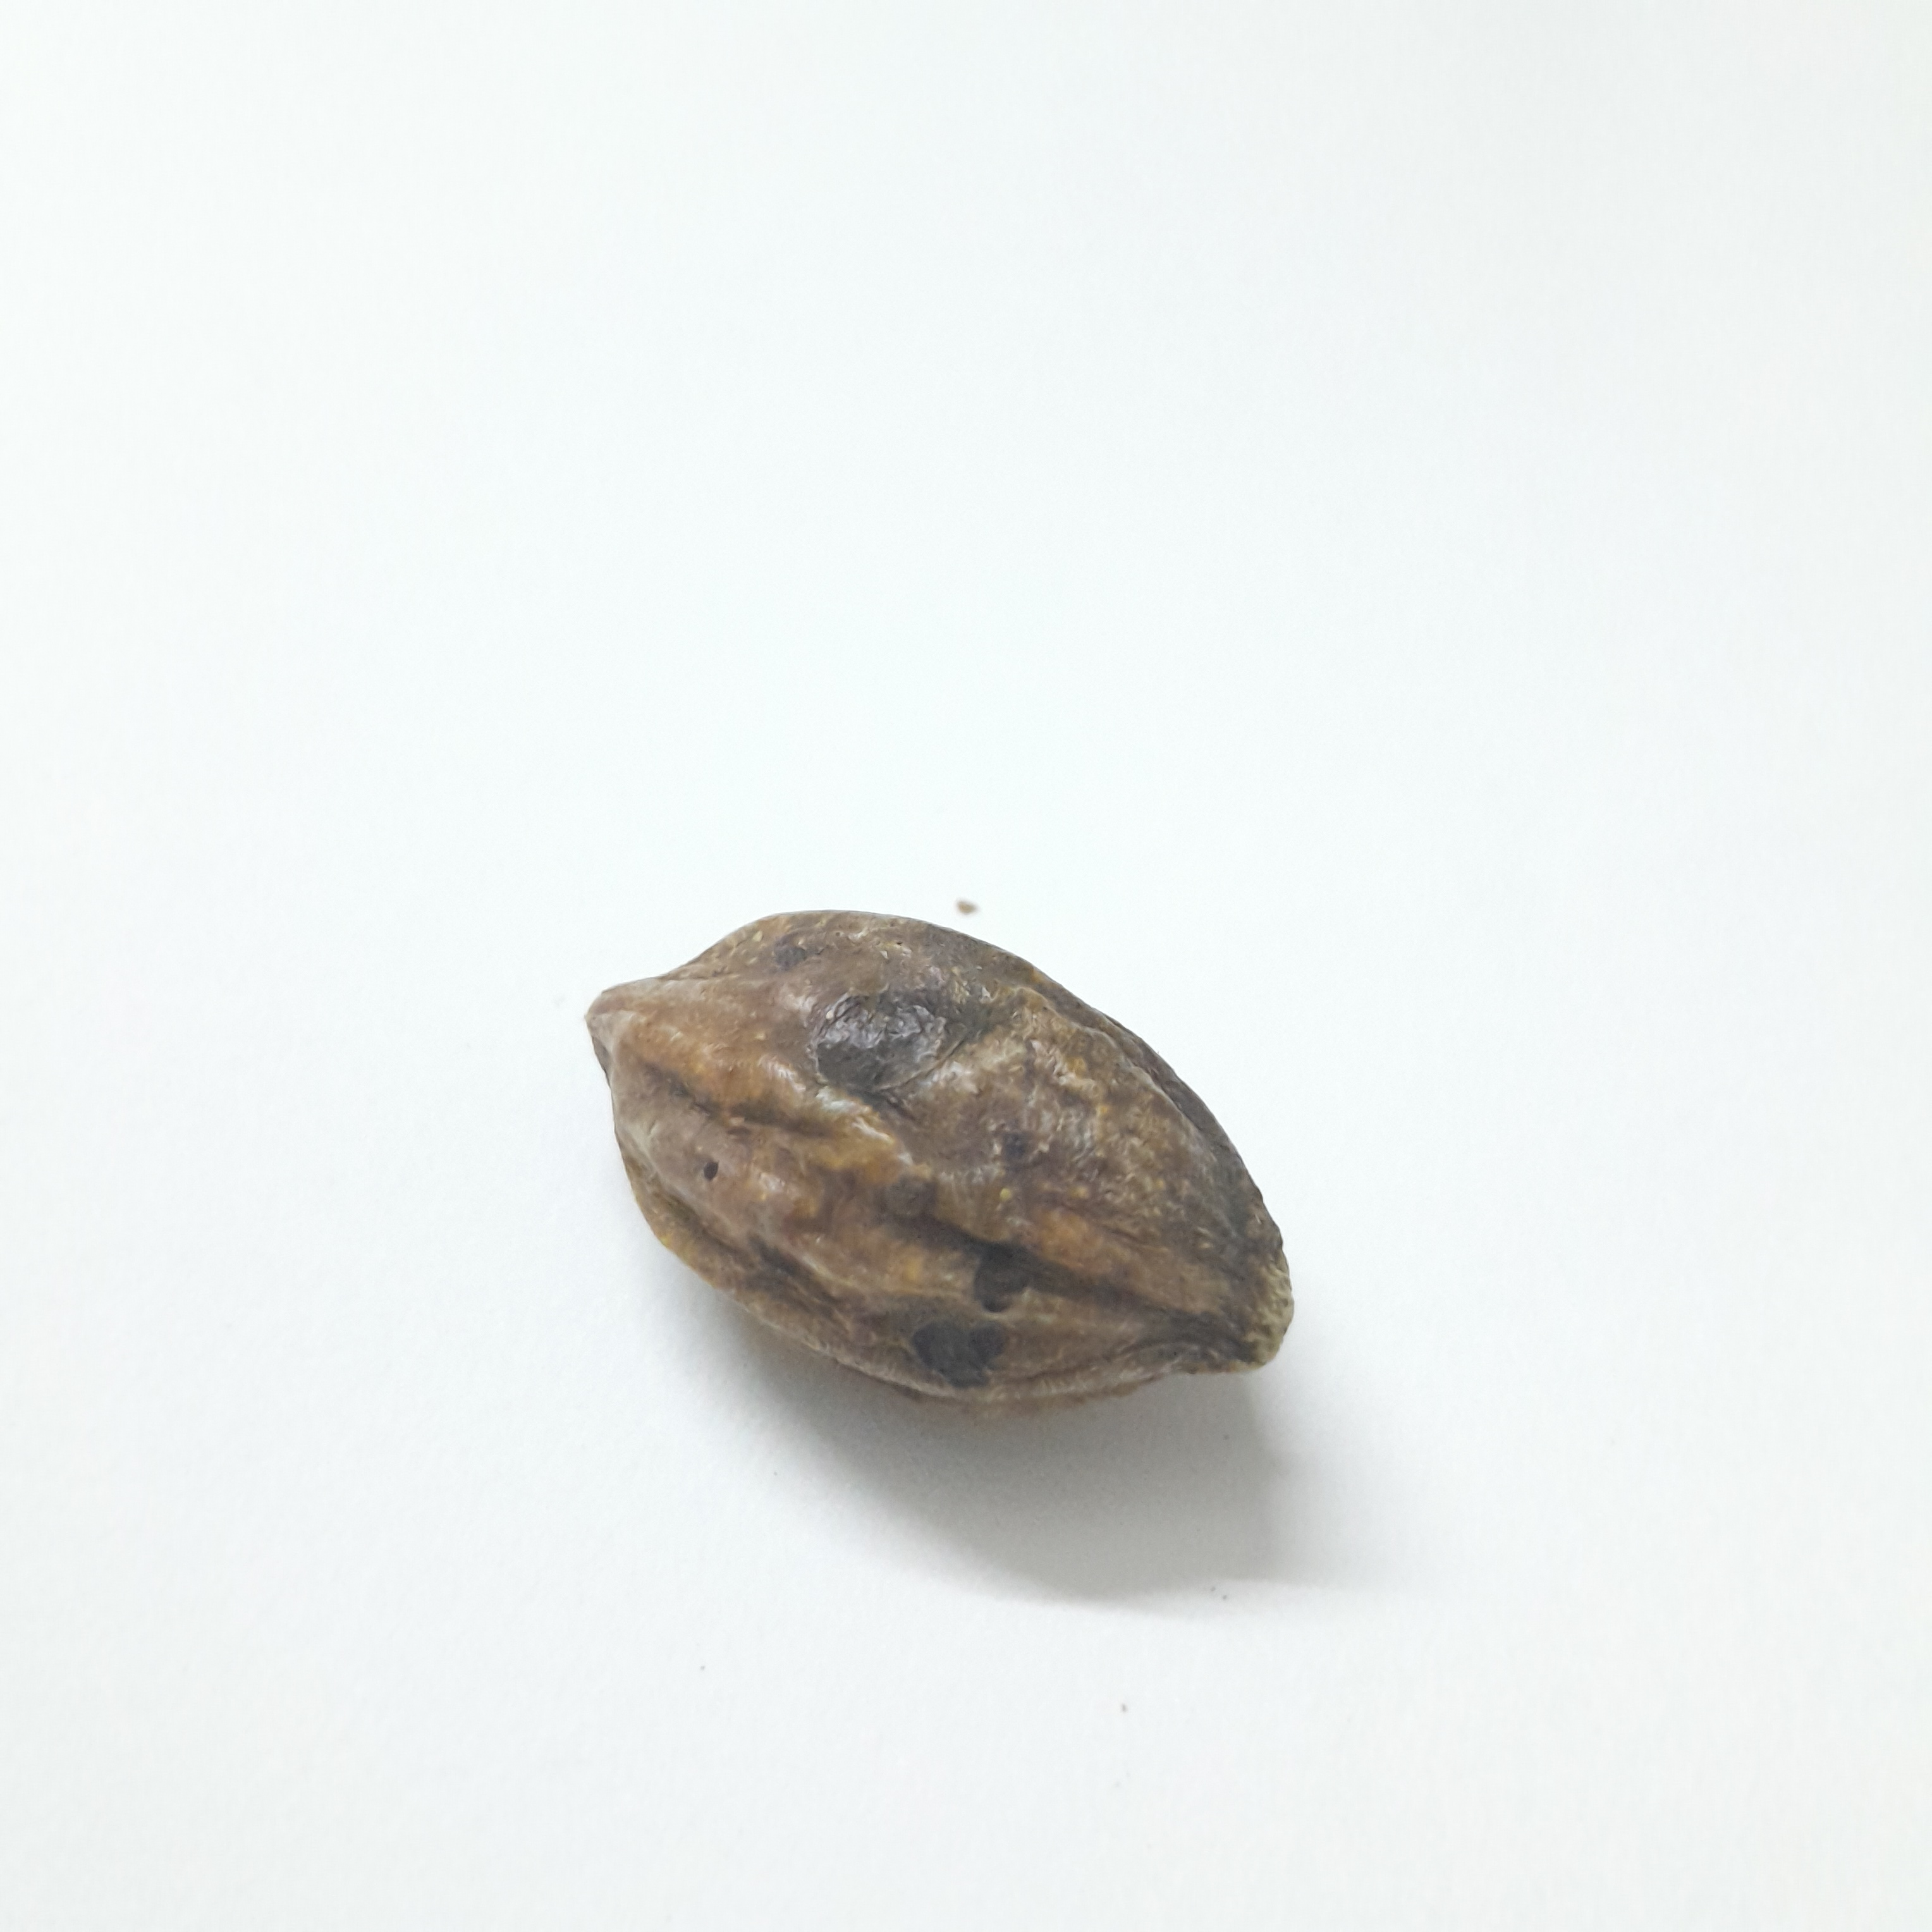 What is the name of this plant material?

hirdaa
